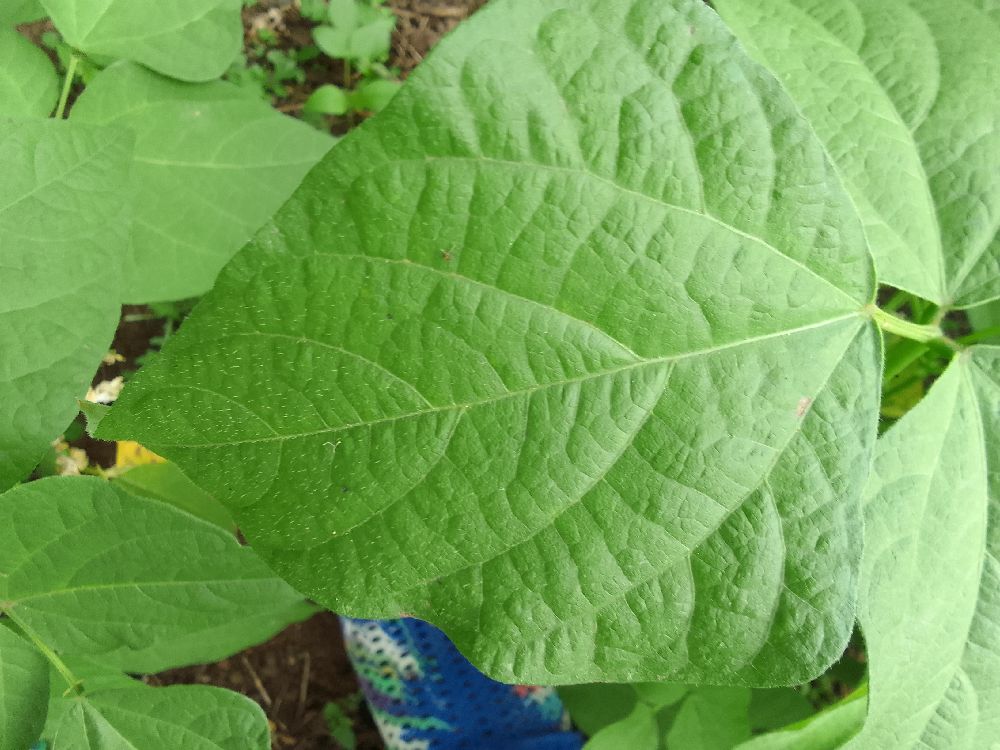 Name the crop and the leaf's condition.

common bean, healthy
